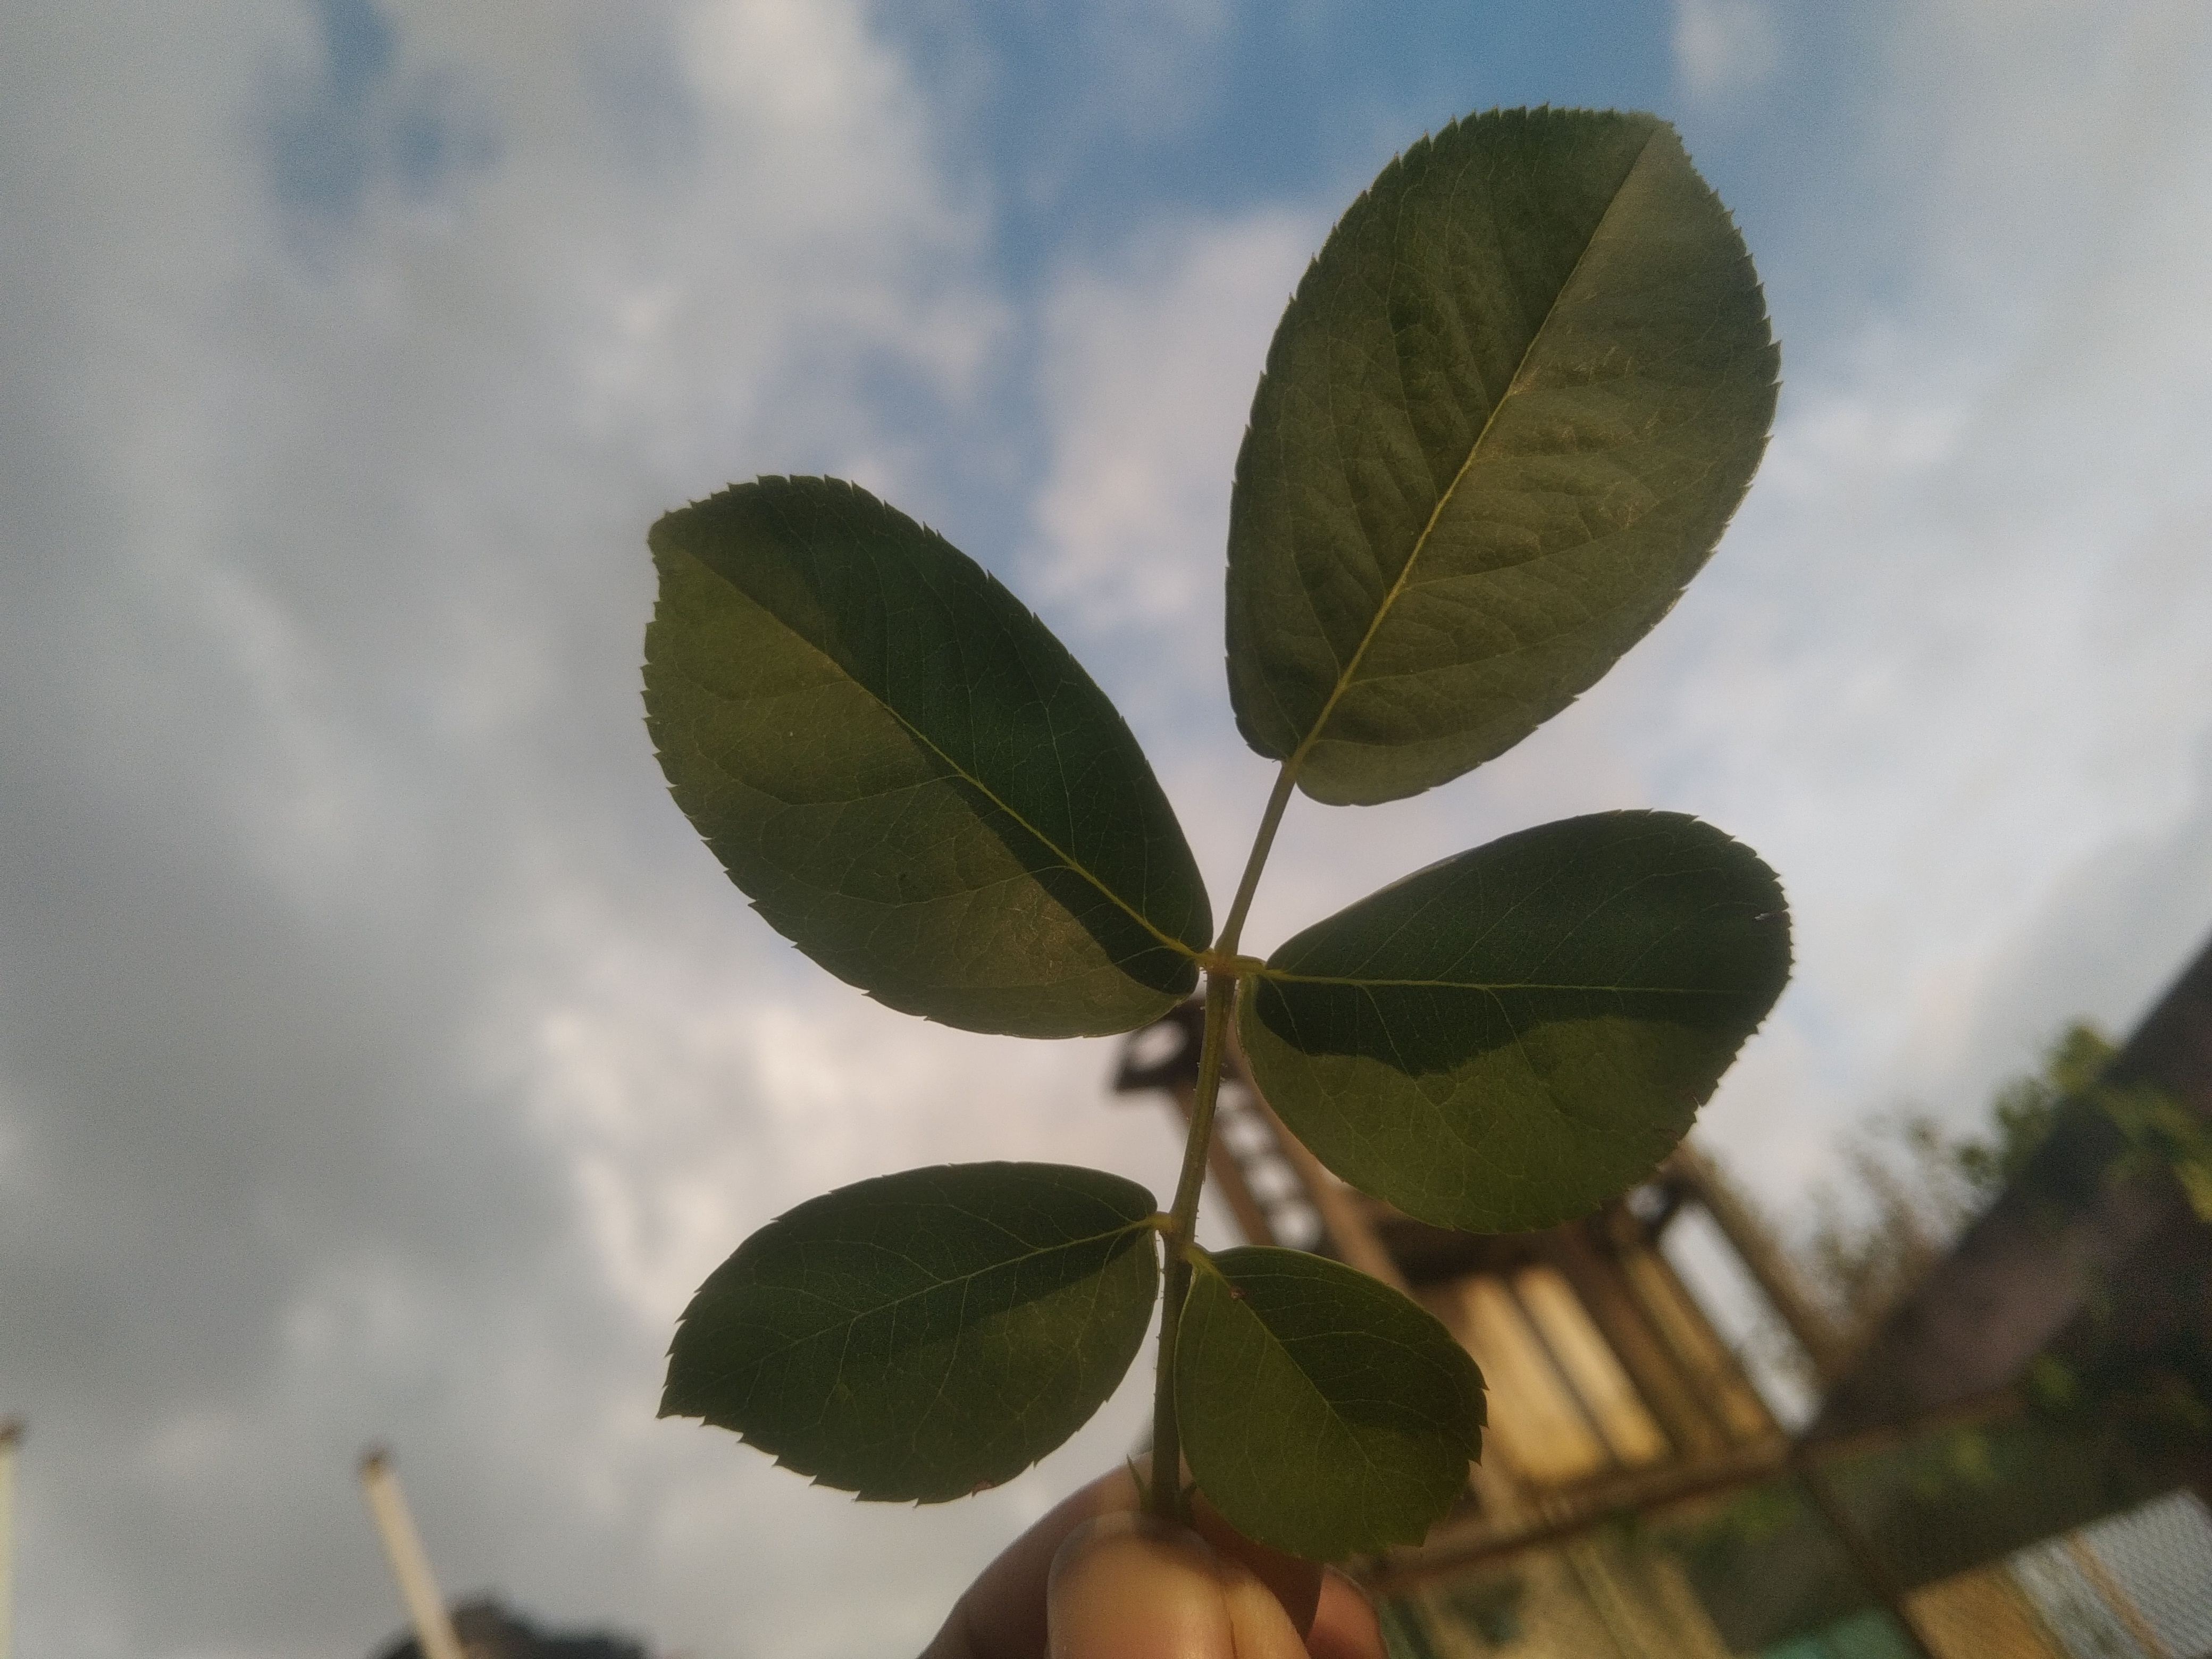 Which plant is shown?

rose
